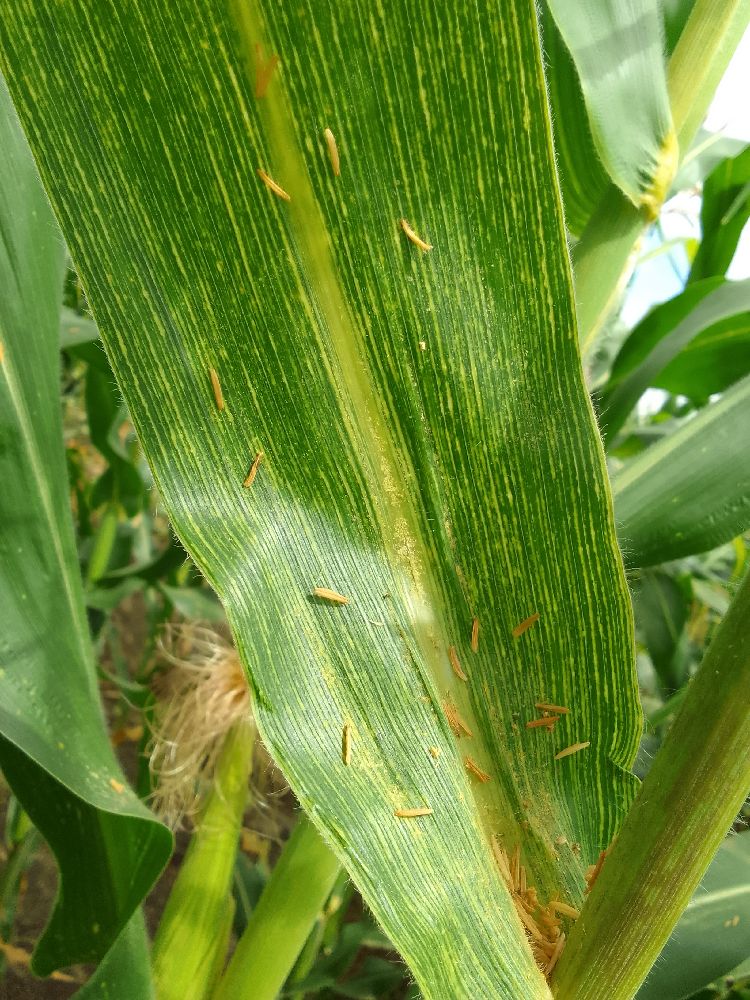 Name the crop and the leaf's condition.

maize, maize streak virus
